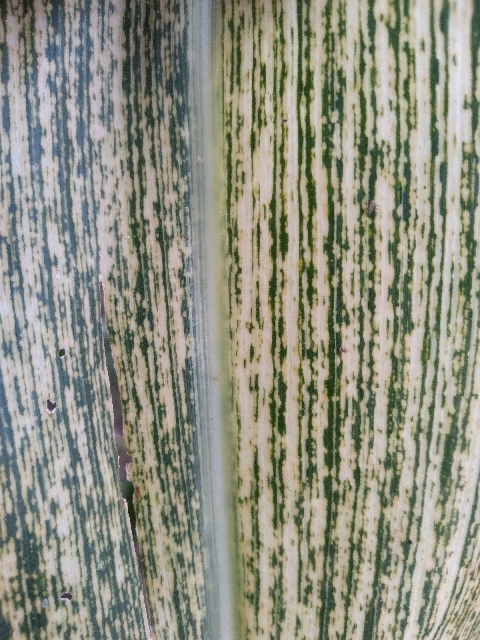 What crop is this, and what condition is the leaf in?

maize, maize streak virus
